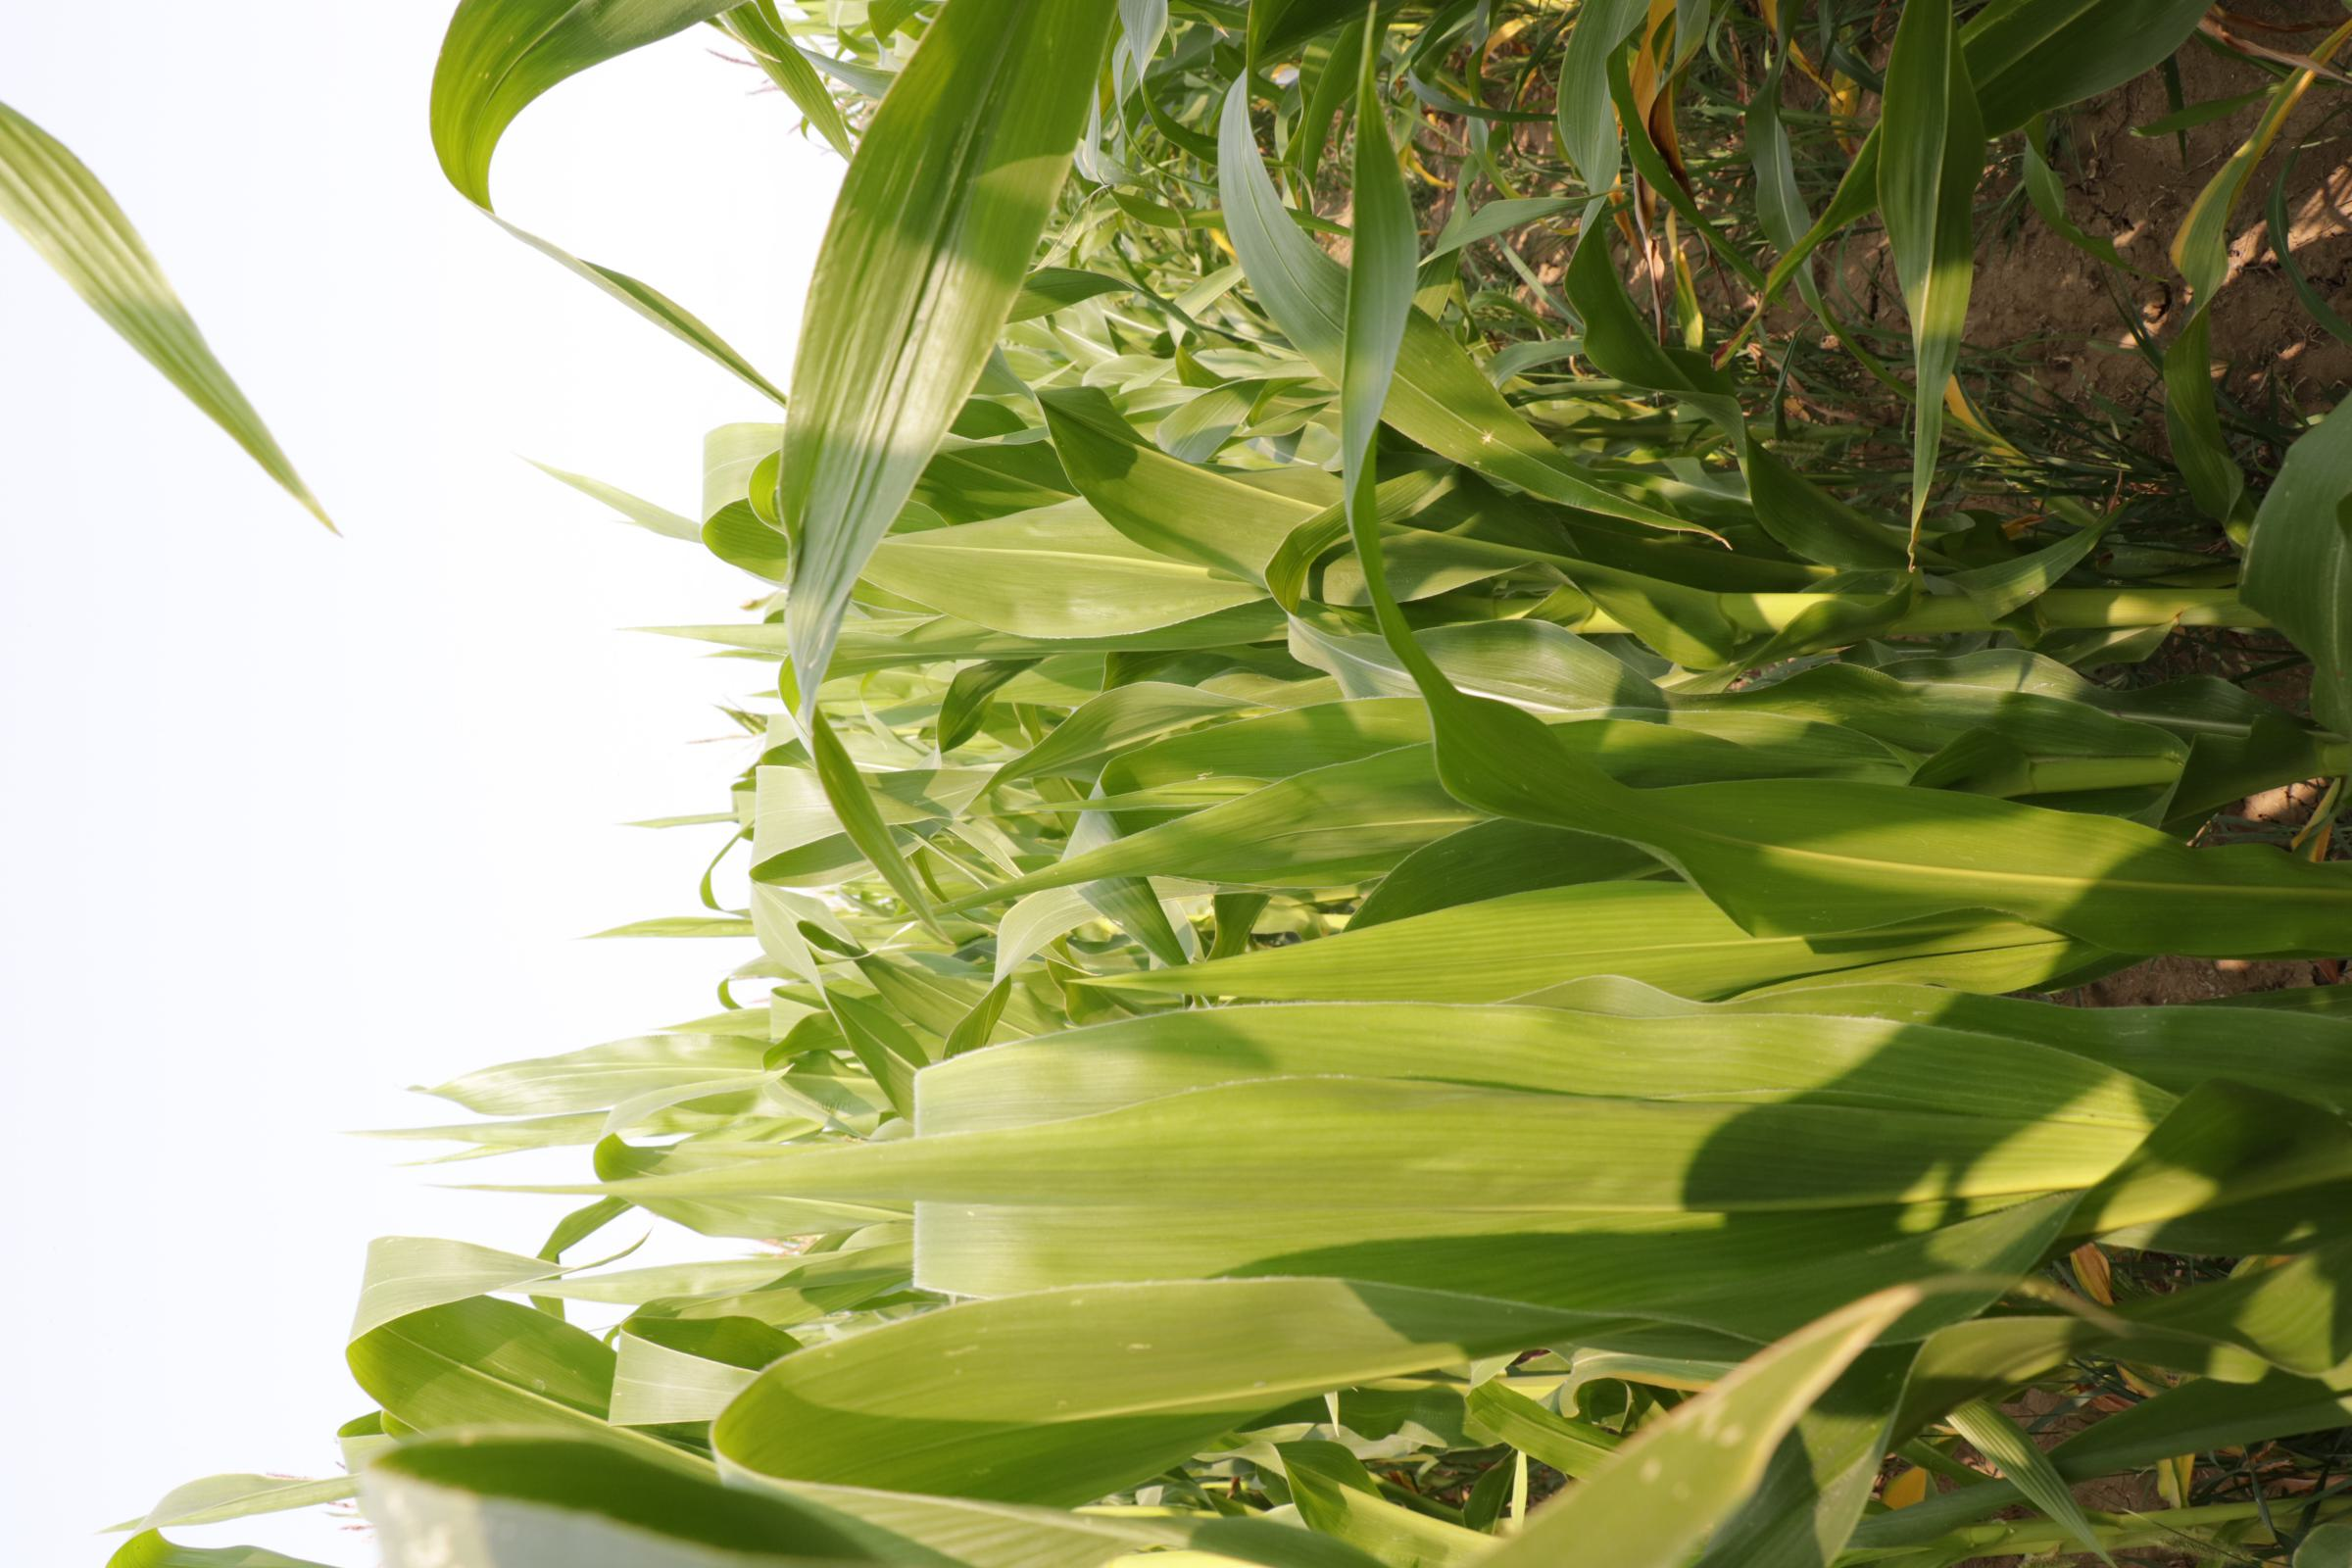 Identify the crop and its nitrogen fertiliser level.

maize, reduced nitrogen fertilisation
